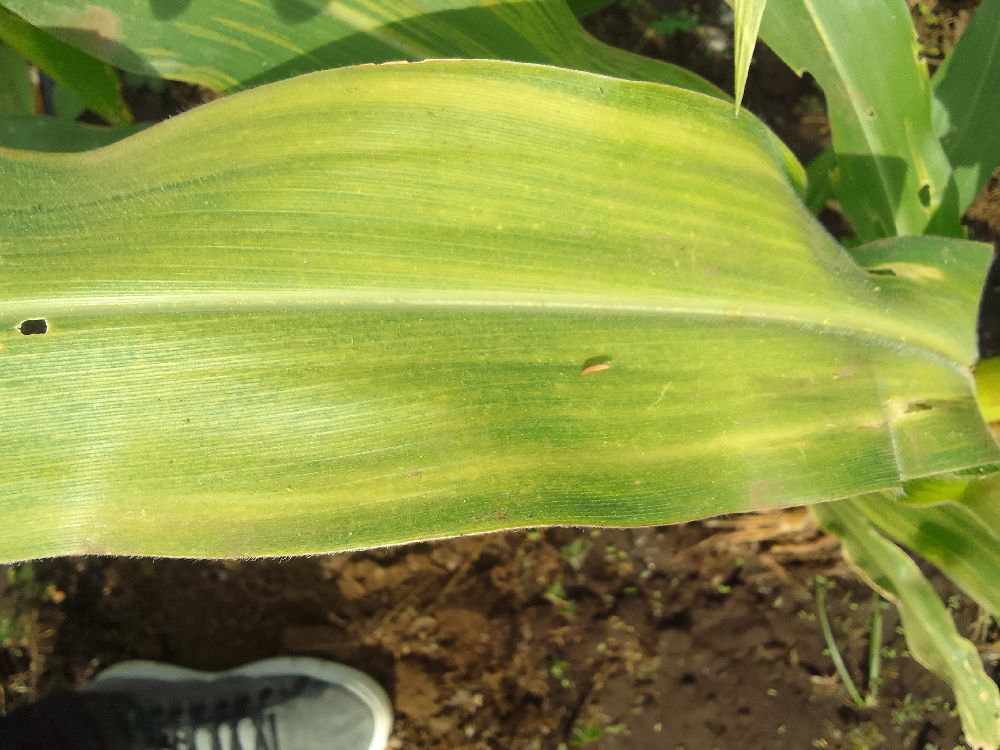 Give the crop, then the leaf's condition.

maize, maize lethal necrosis
